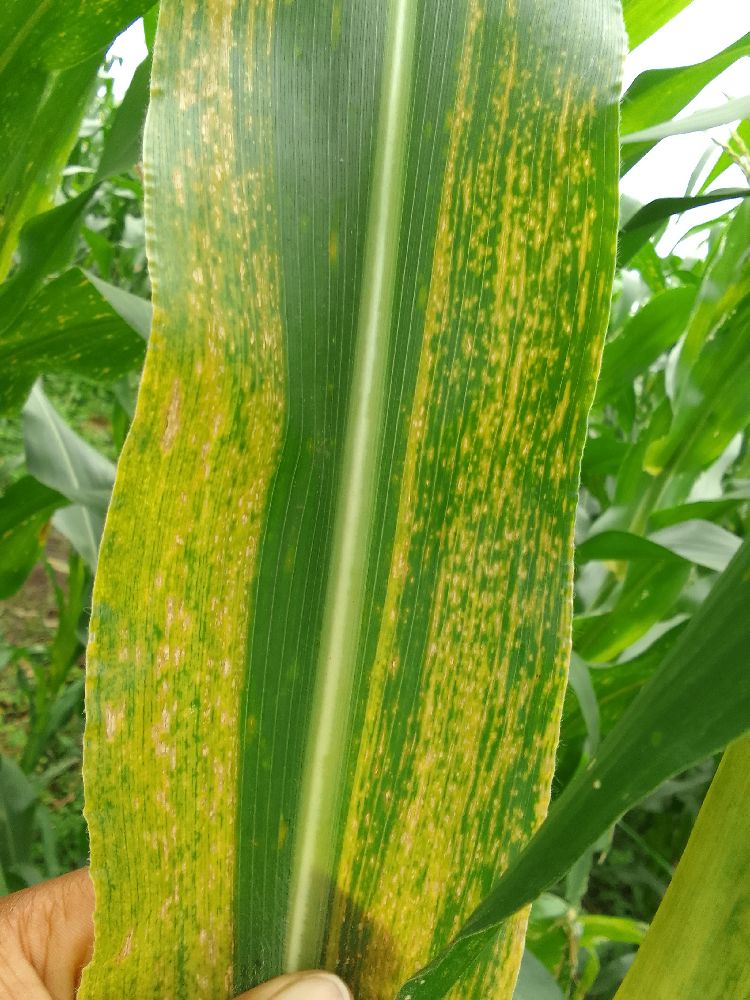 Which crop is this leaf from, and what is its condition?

maize, maize lethal necrosis
